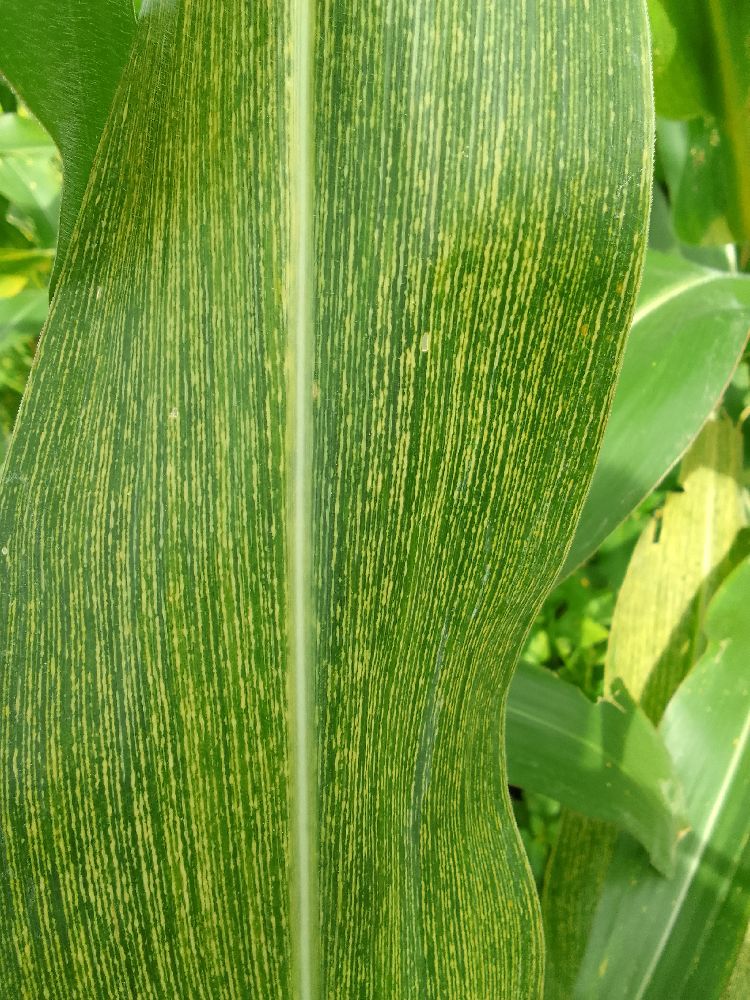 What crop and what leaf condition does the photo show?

maize, maize streak virus
